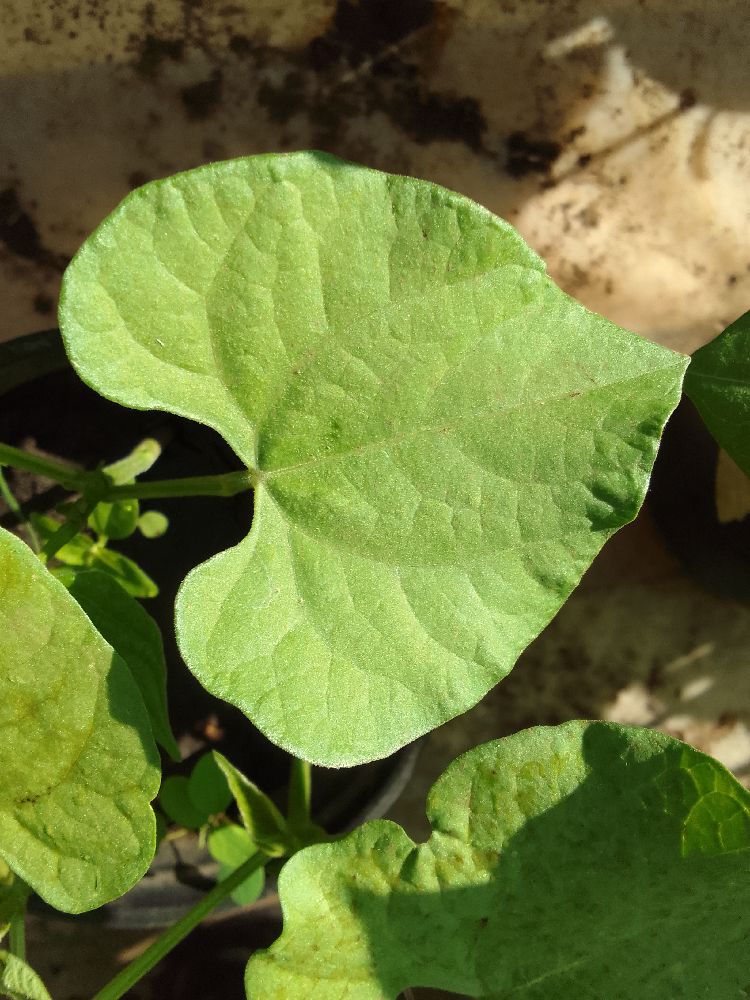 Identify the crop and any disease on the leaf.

common bean, healthy
